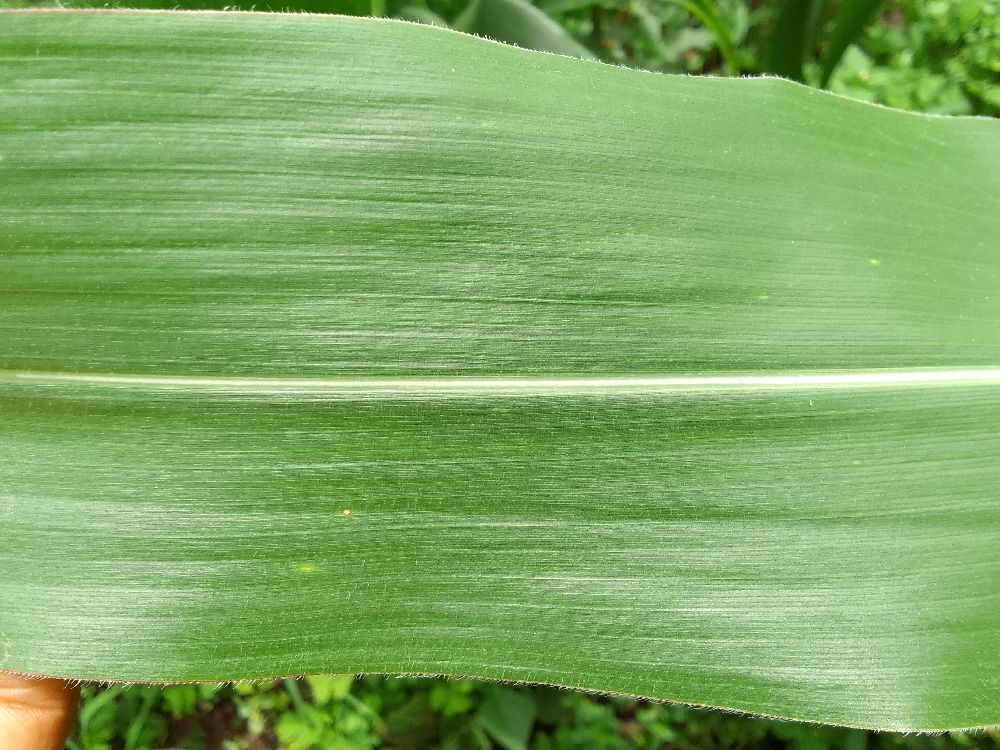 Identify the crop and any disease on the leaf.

maize, healthy
